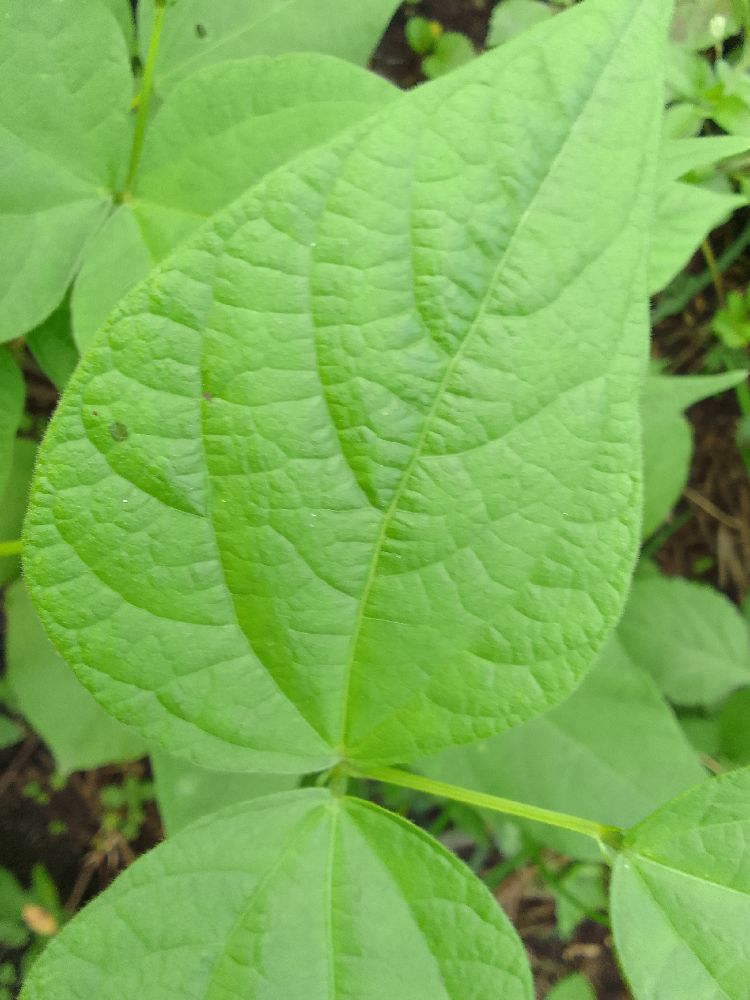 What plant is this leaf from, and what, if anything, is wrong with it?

common bean, healthy
